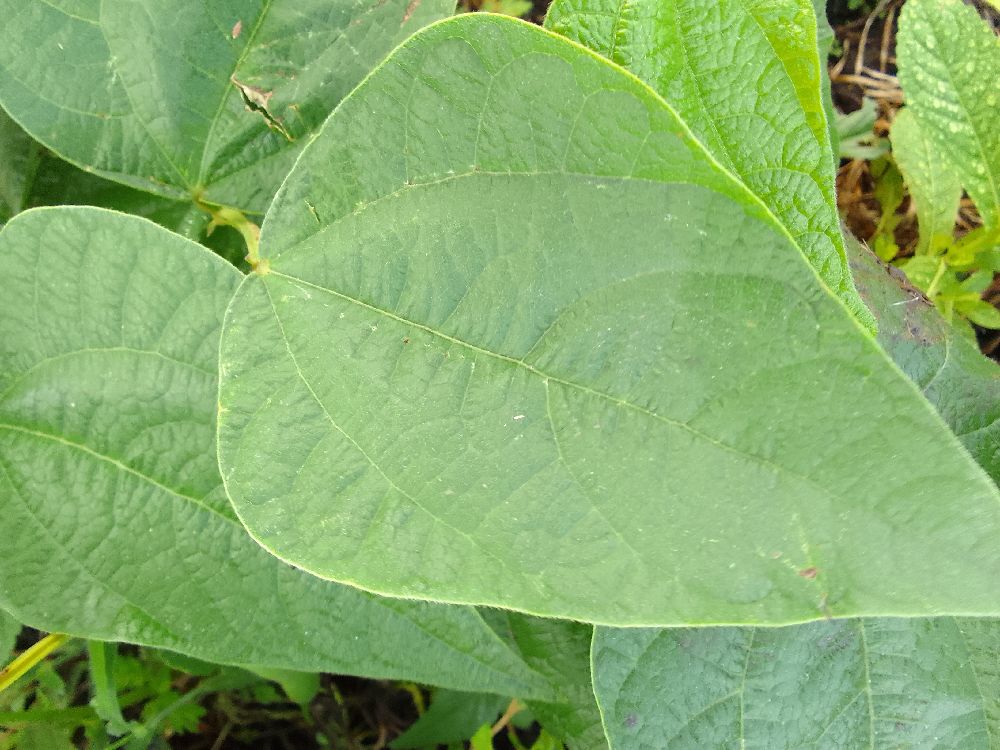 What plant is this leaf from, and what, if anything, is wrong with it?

common bean, healthy
